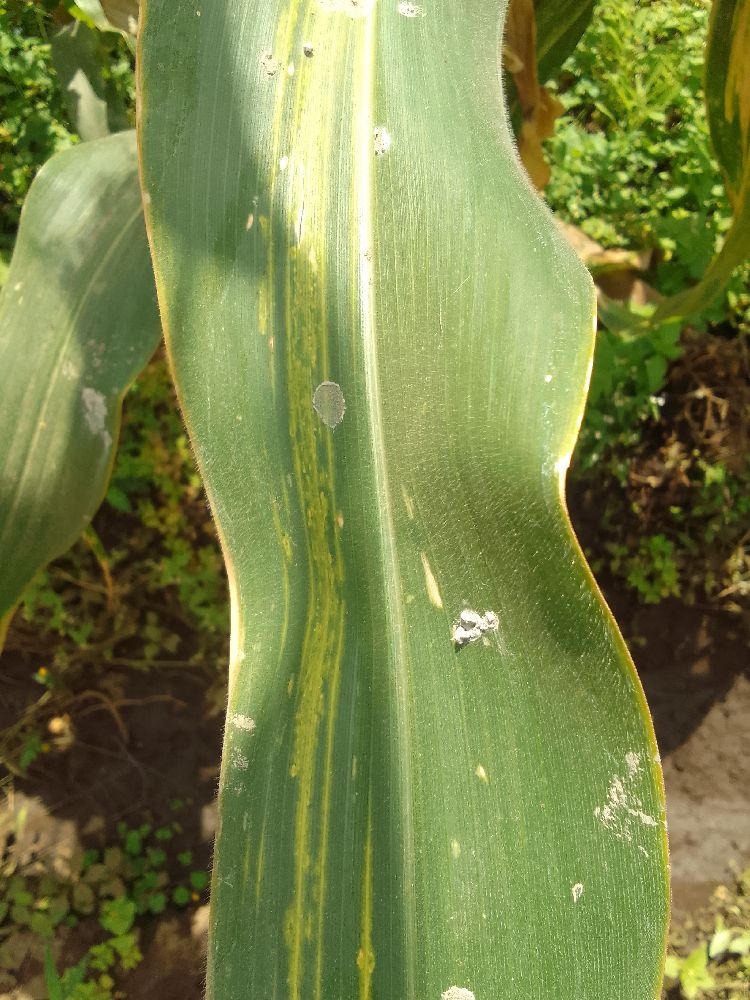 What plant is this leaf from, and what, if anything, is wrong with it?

maize, maize lethal necrosis
